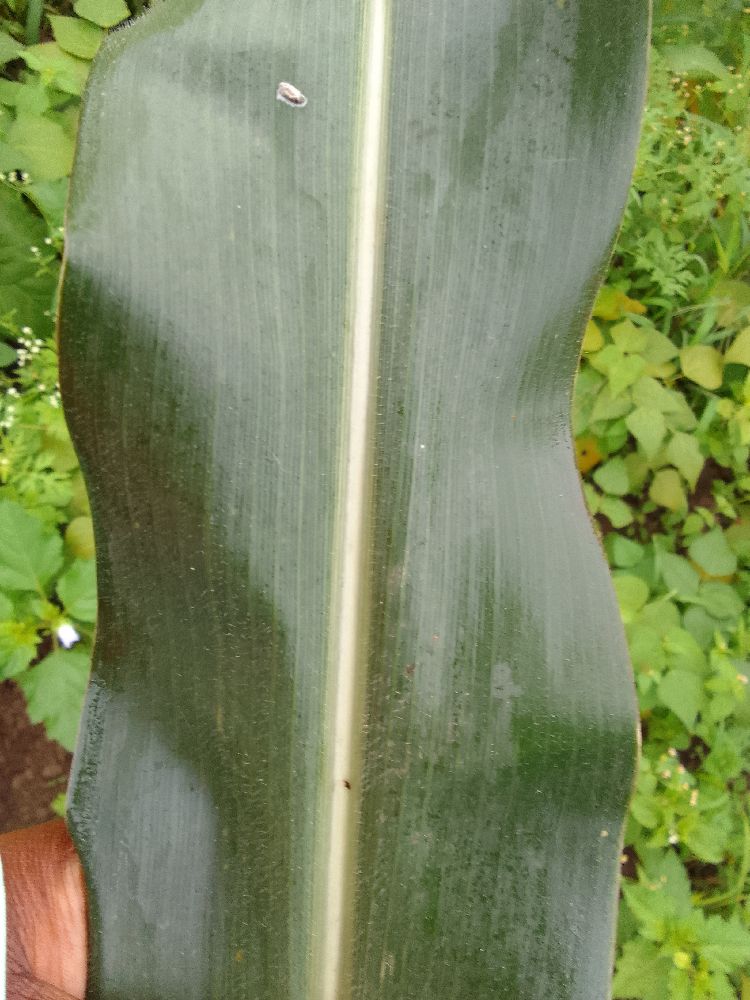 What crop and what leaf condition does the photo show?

maize, healthy
